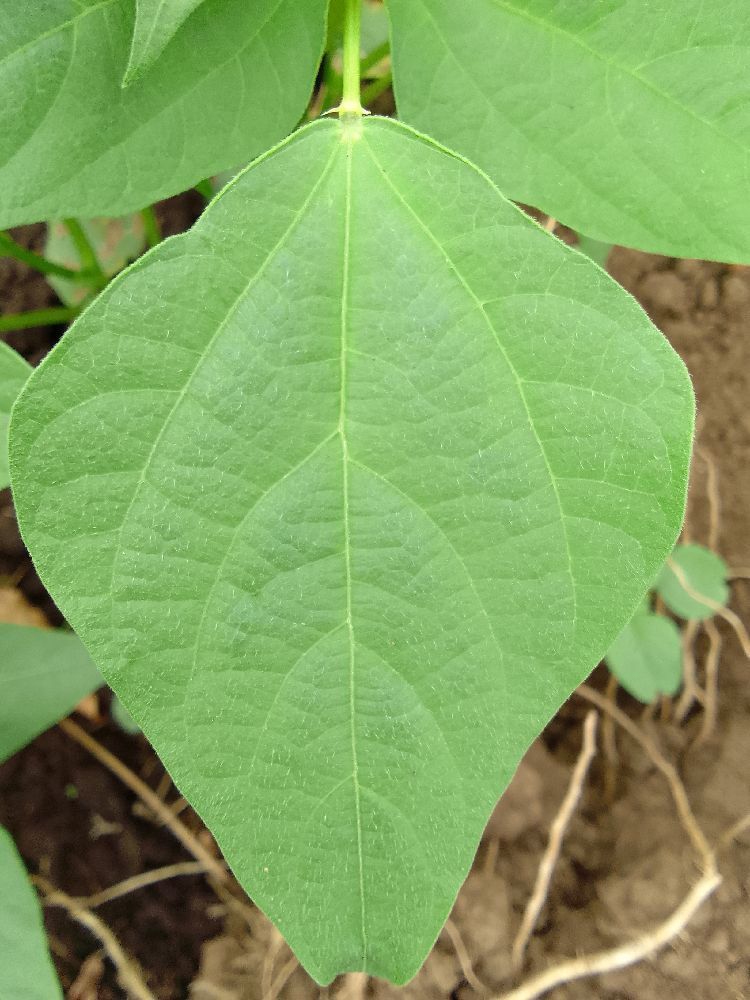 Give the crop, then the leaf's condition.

common bean, healthy
